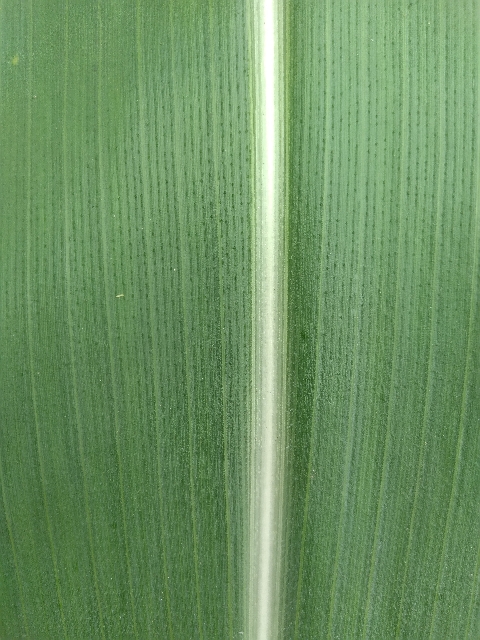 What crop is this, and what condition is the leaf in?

maize, healthy
